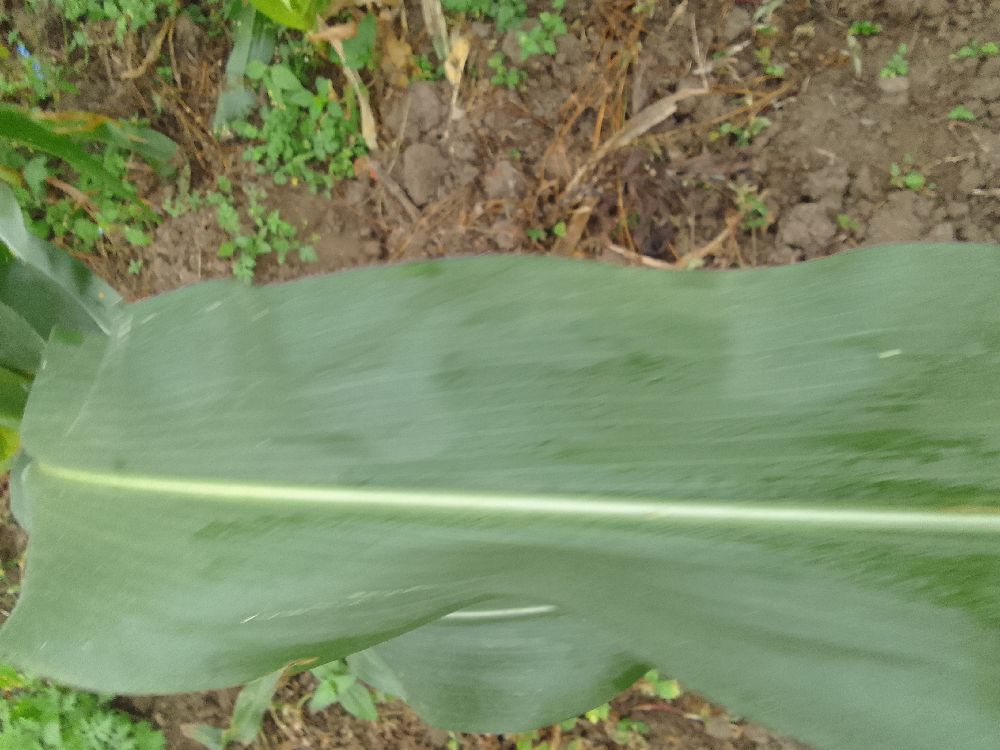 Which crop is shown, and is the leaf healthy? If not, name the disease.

maize, healthy
